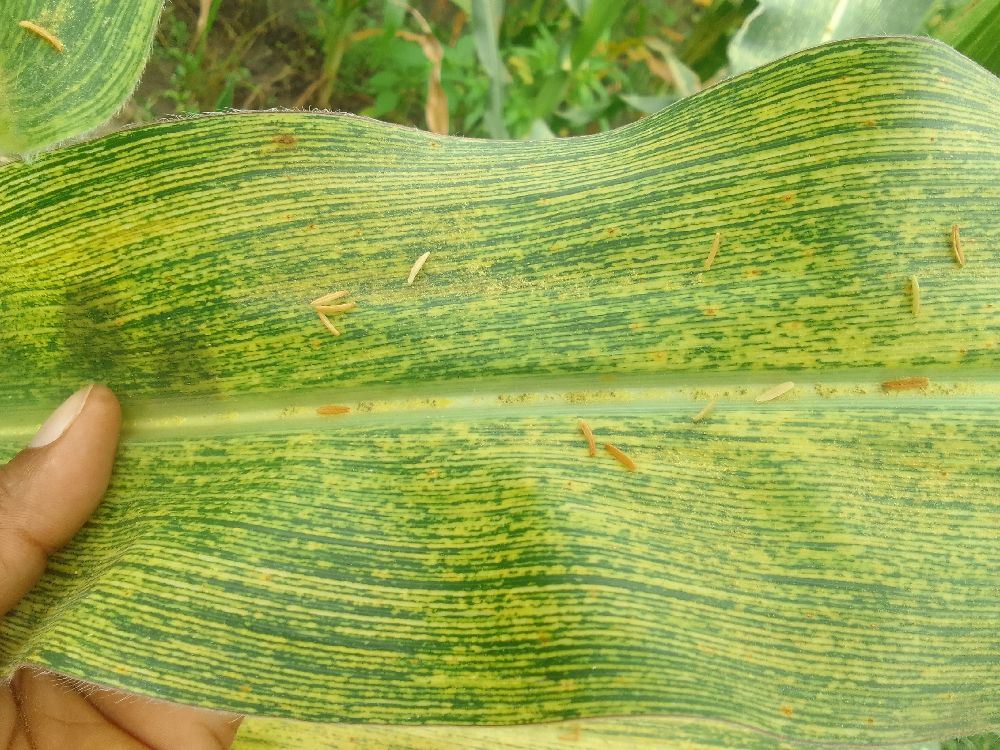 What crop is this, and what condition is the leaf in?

maize, maize streak virus
